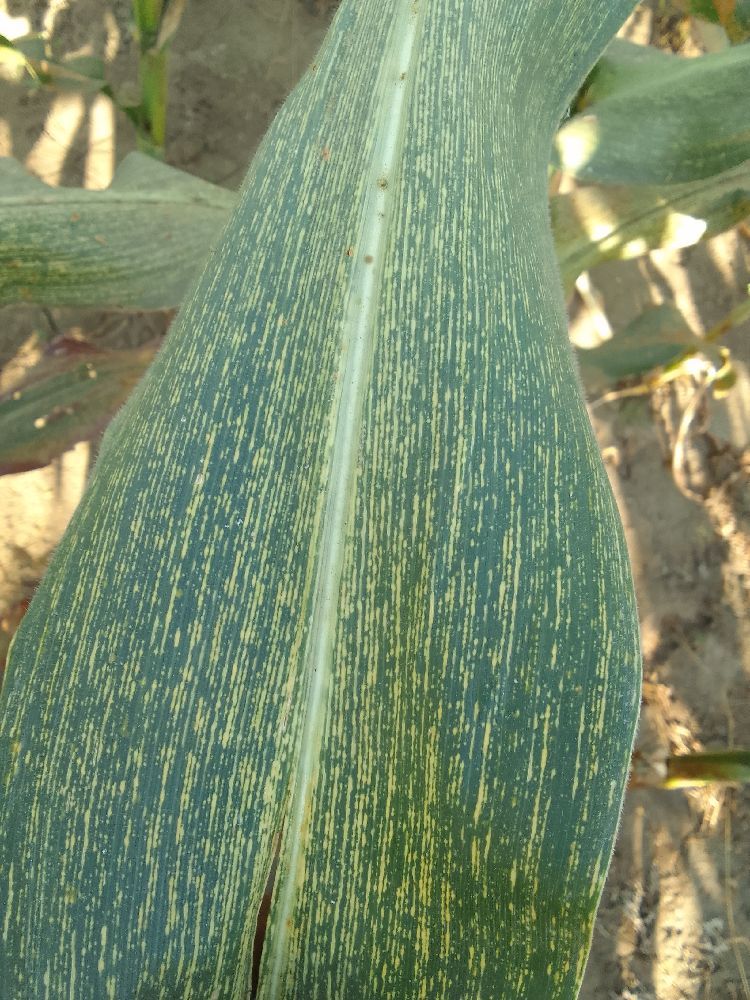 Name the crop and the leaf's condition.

maize, maize streak virus
